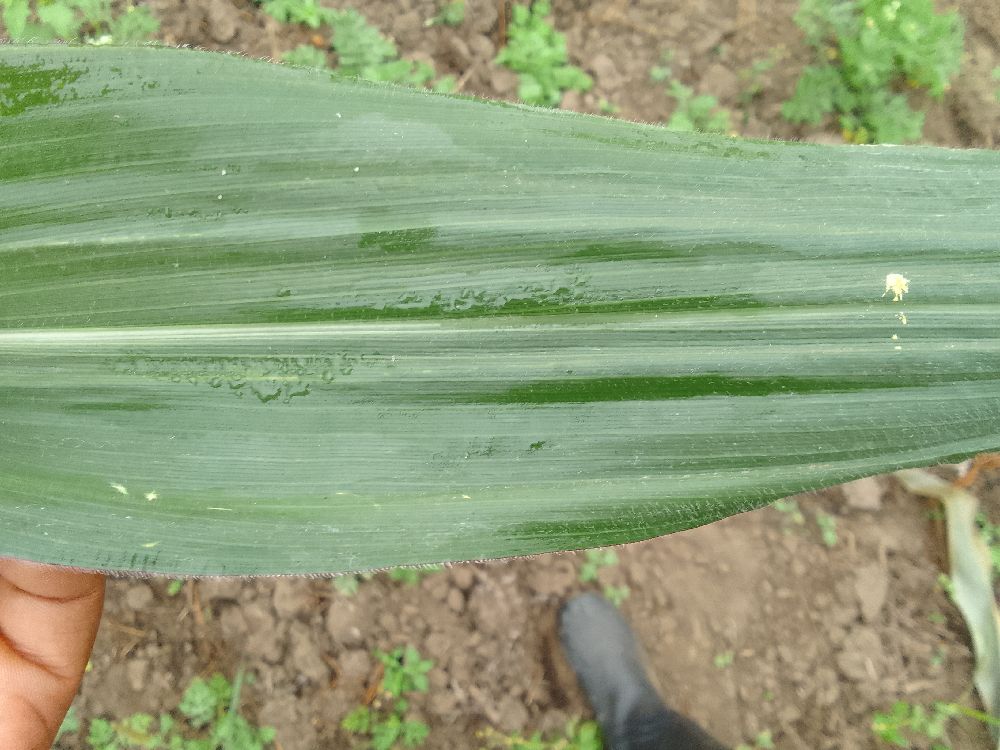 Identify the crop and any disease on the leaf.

maize, healthy
